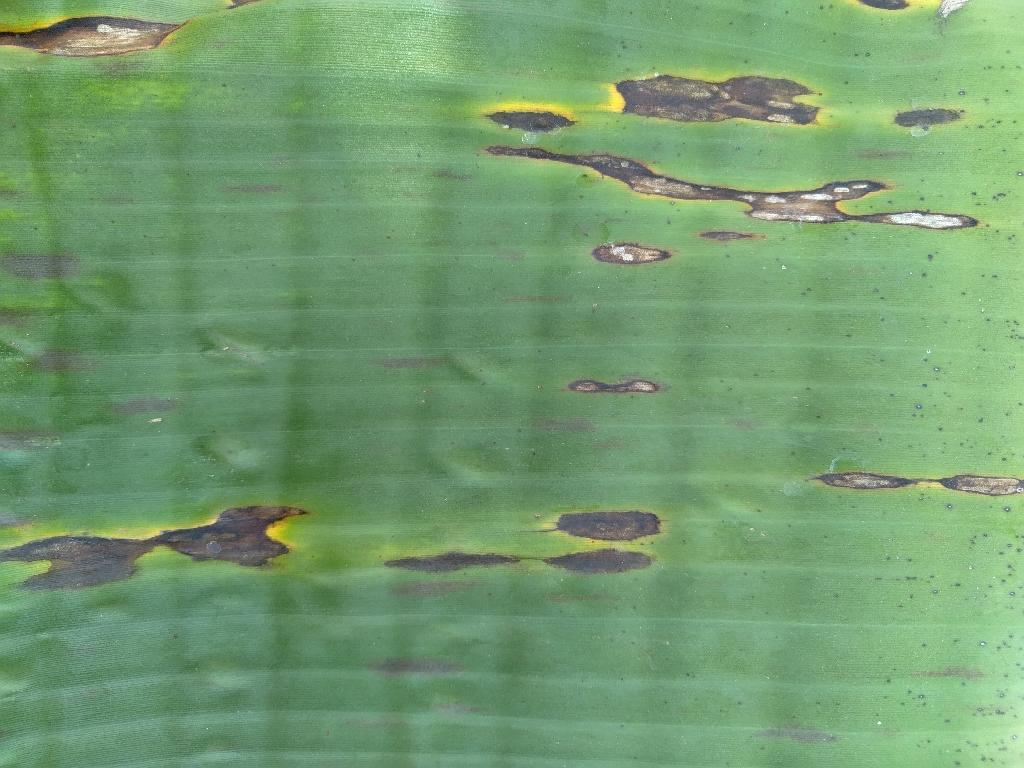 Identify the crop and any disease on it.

banana, black sigatoka
